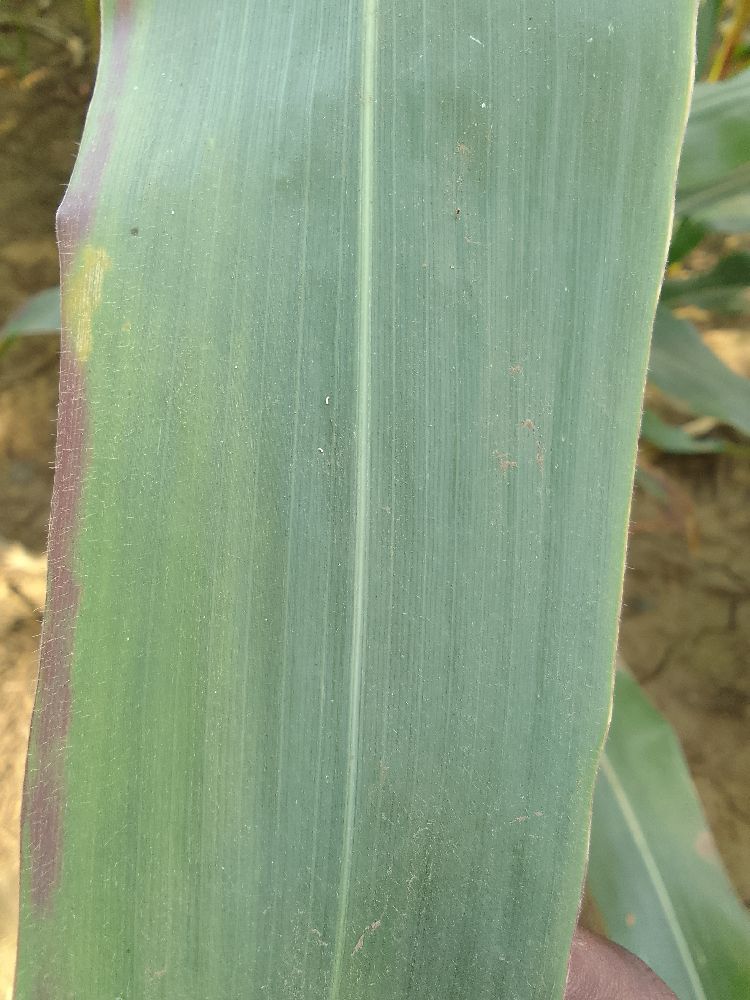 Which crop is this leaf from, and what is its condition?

maize, healthy
